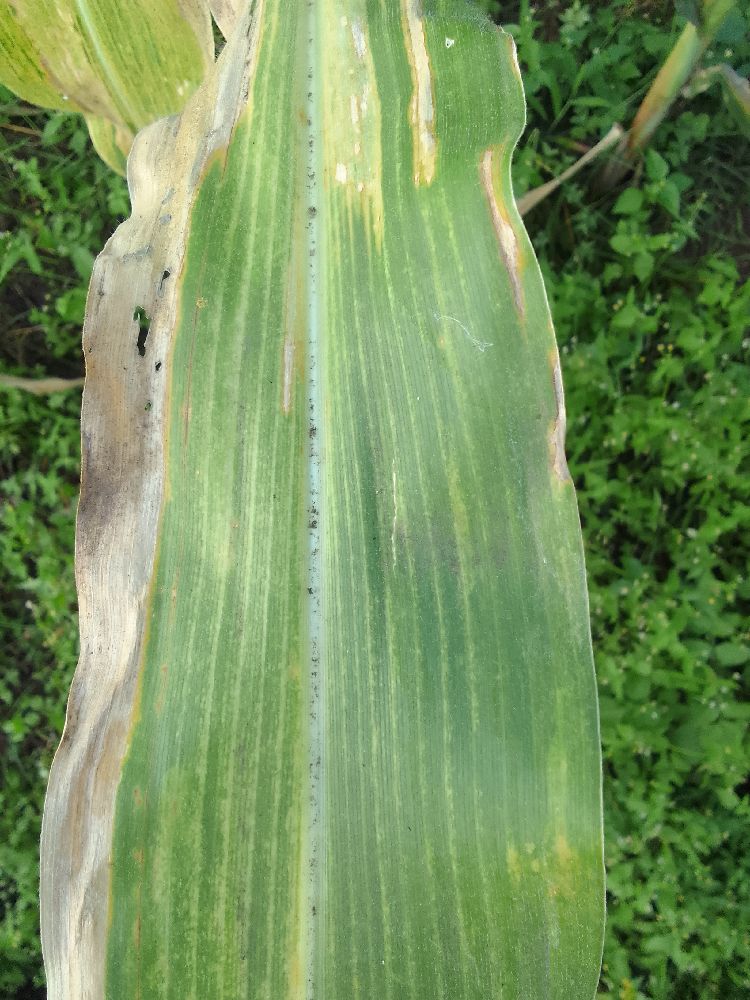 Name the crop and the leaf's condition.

maize, maize lethal necrosis
